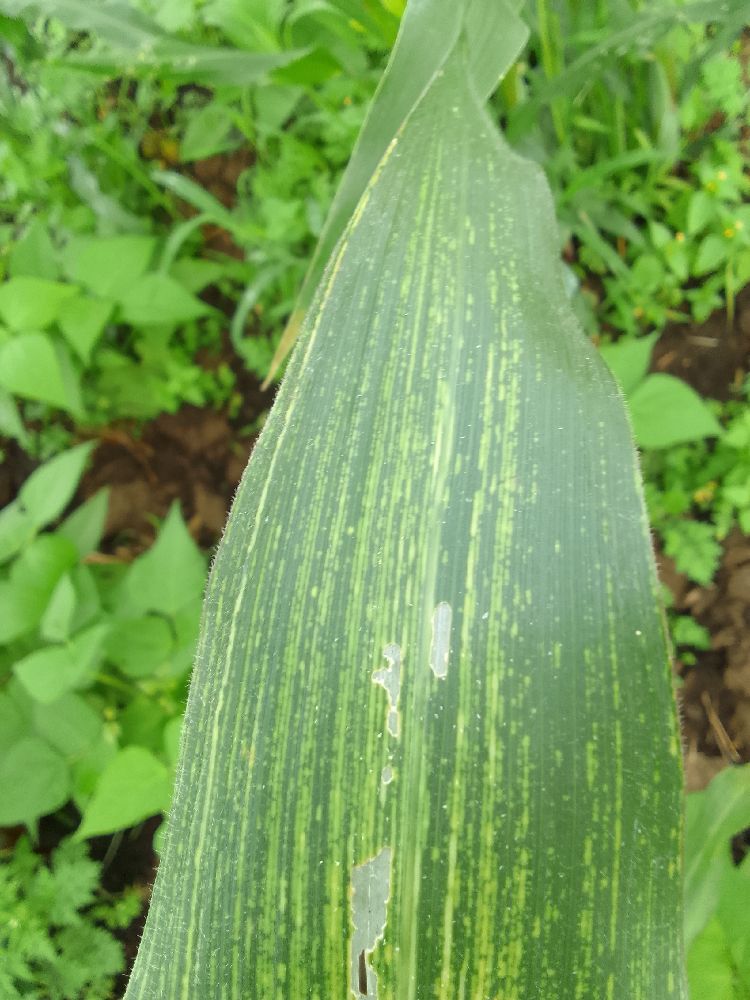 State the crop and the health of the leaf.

maize, maize streak virus
